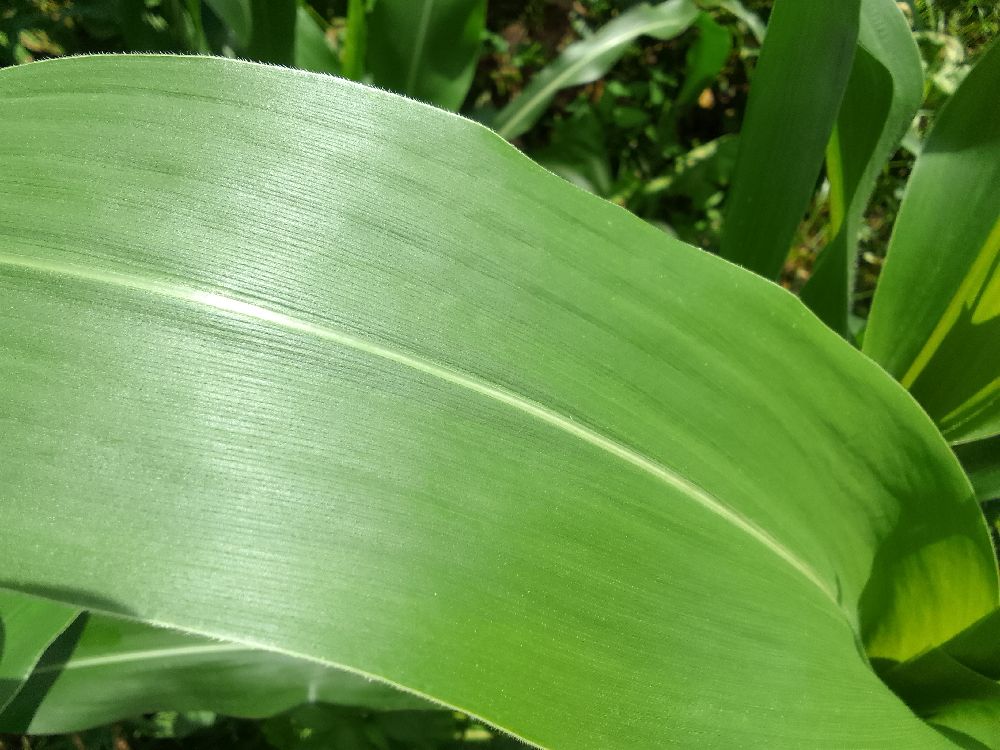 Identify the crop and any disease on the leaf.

maize, healthy
